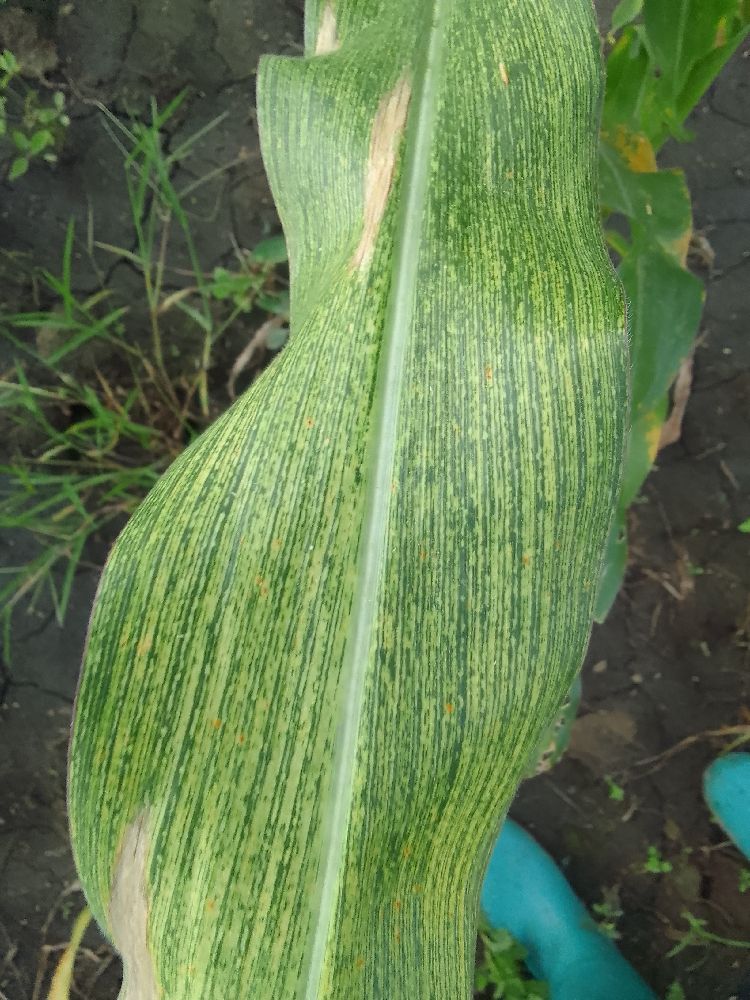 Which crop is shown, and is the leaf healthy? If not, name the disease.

maize, maize streak virus
